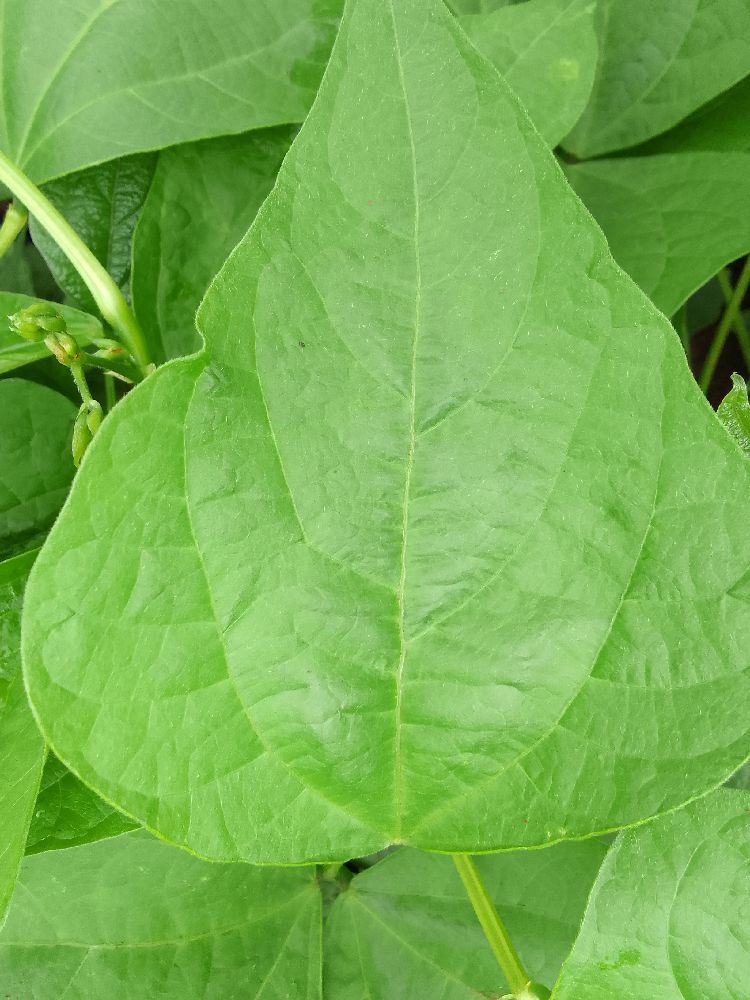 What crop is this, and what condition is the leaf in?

common bean, healthy
